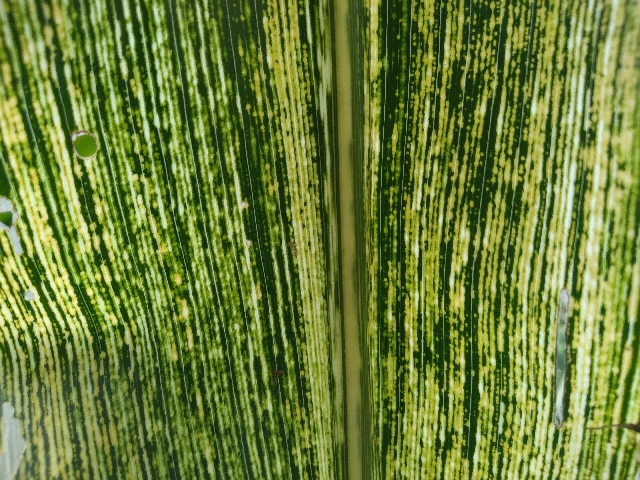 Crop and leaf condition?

maize, maize streak virus
